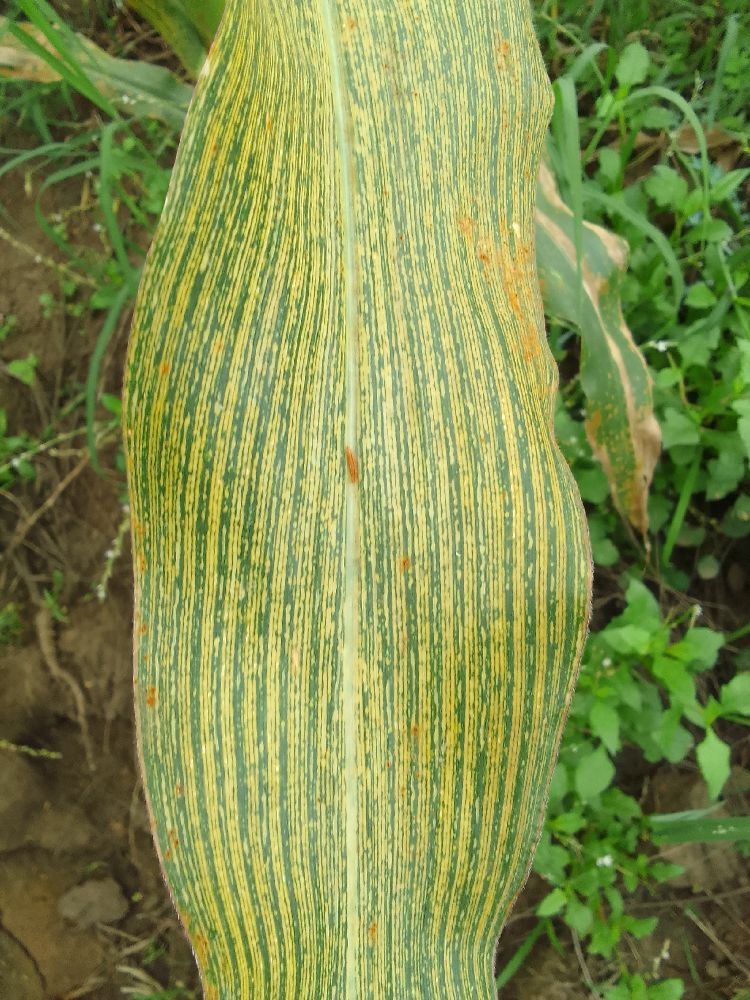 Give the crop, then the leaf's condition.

maize, maize streak virus
